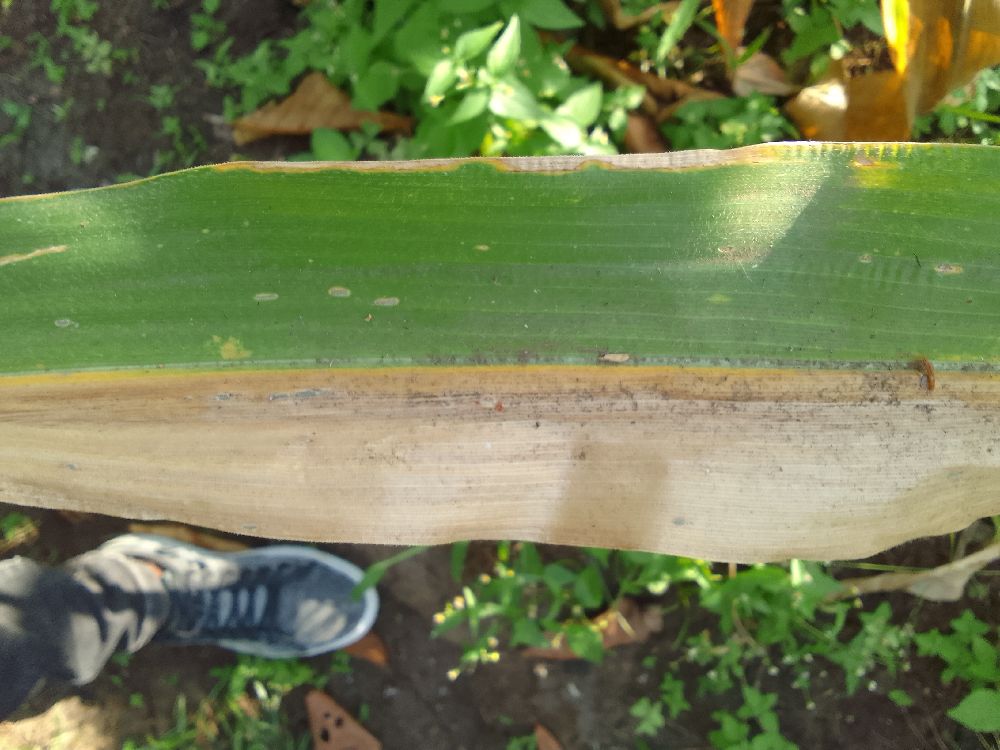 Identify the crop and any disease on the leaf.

maize, maize lethal necrosis
